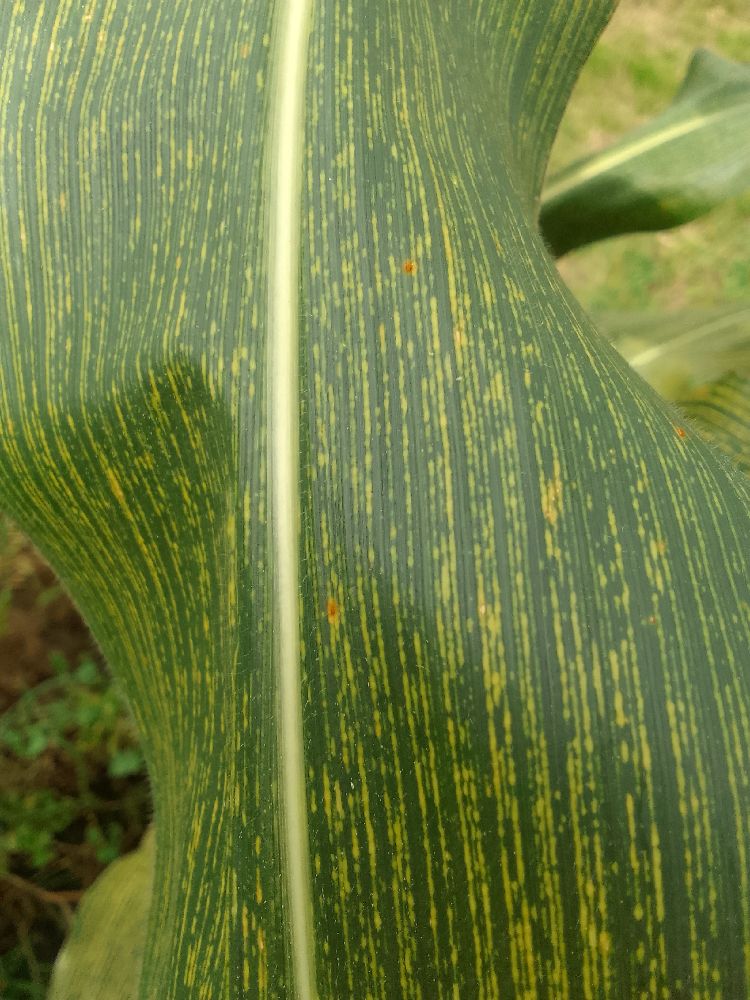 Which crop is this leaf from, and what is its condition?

maize, maize streak virus
